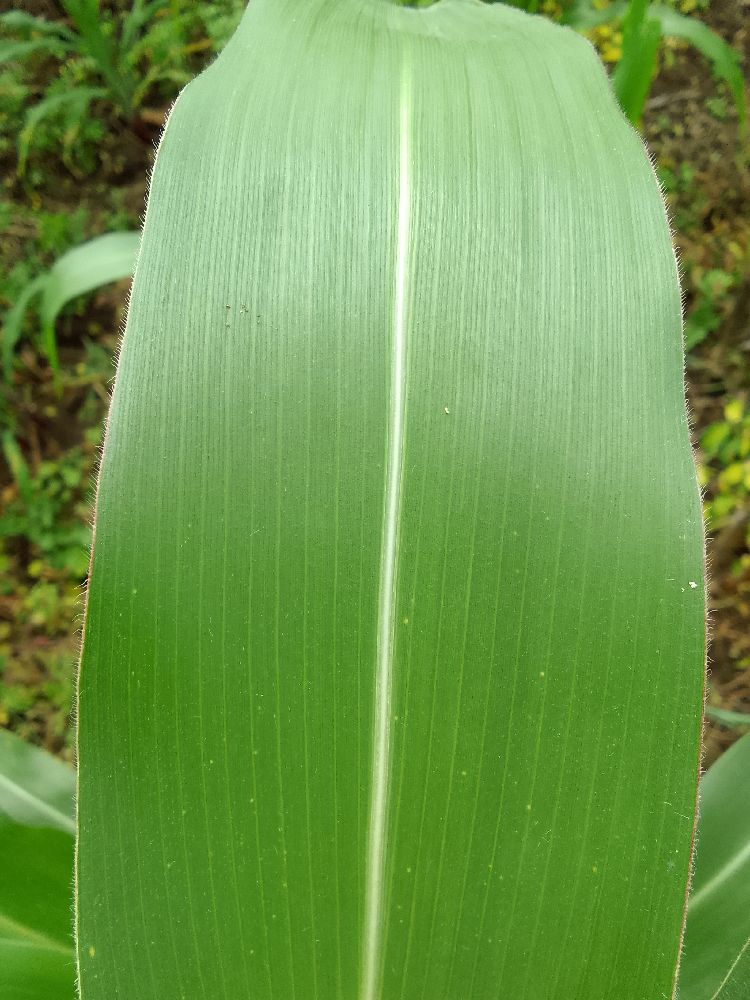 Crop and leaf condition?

maize, healthy
